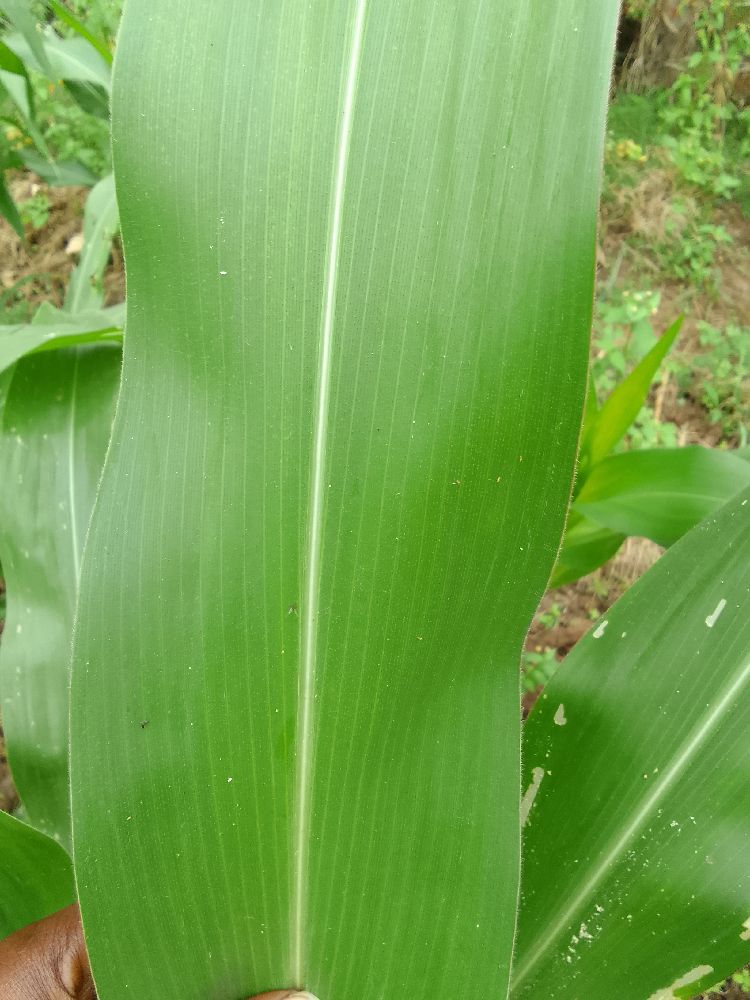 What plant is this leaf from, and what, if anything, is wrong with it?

maize, healthy
